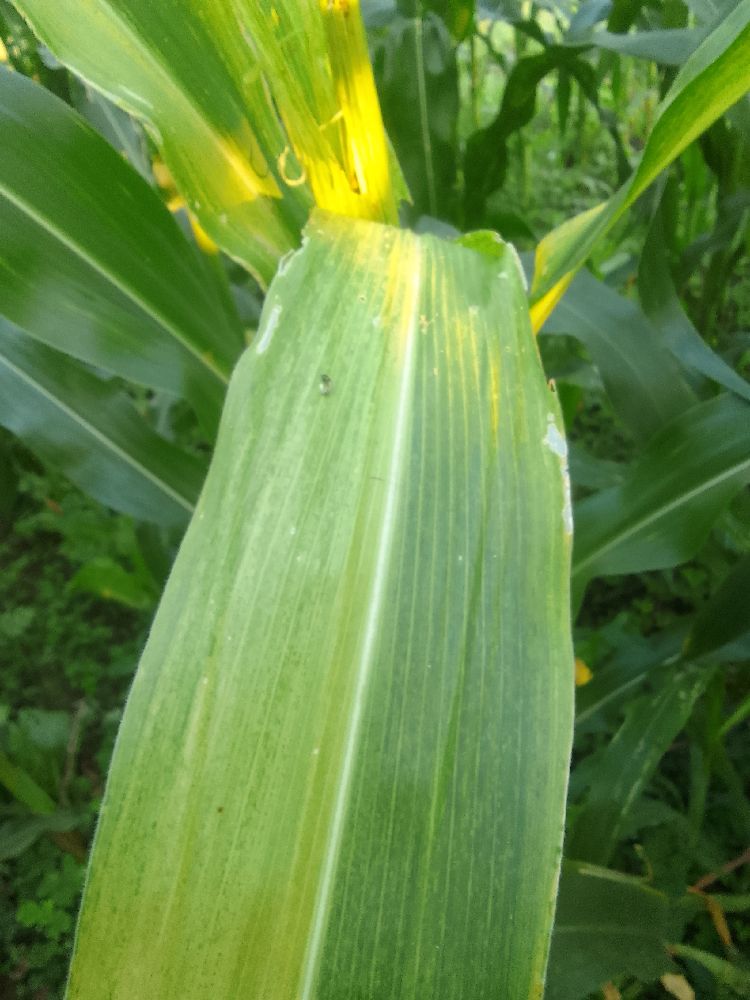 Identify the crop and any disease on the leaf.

maize, maize lethal necrosis
